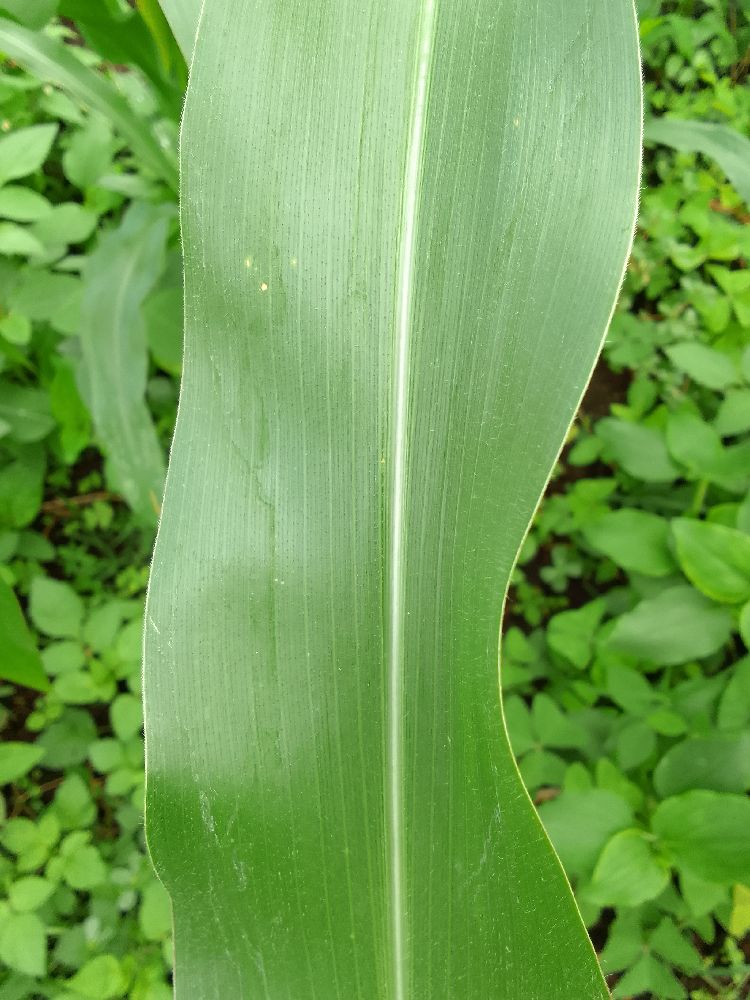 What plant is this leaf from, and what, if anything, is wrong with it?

maize, healthy
